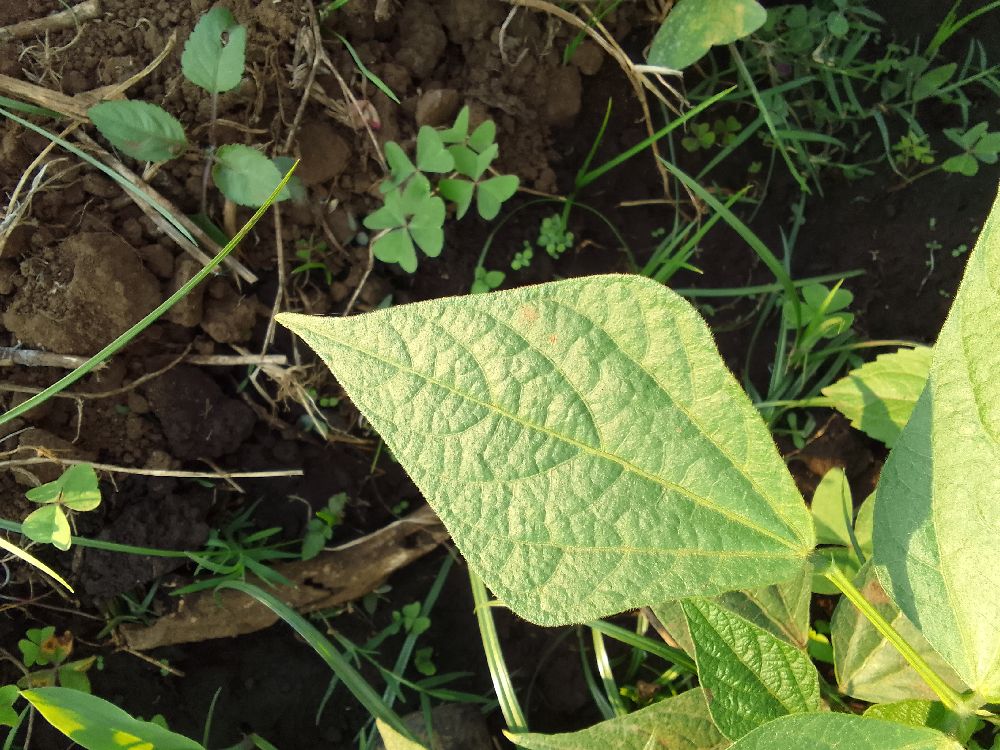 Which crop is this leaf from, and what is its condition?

common bean, healthy
